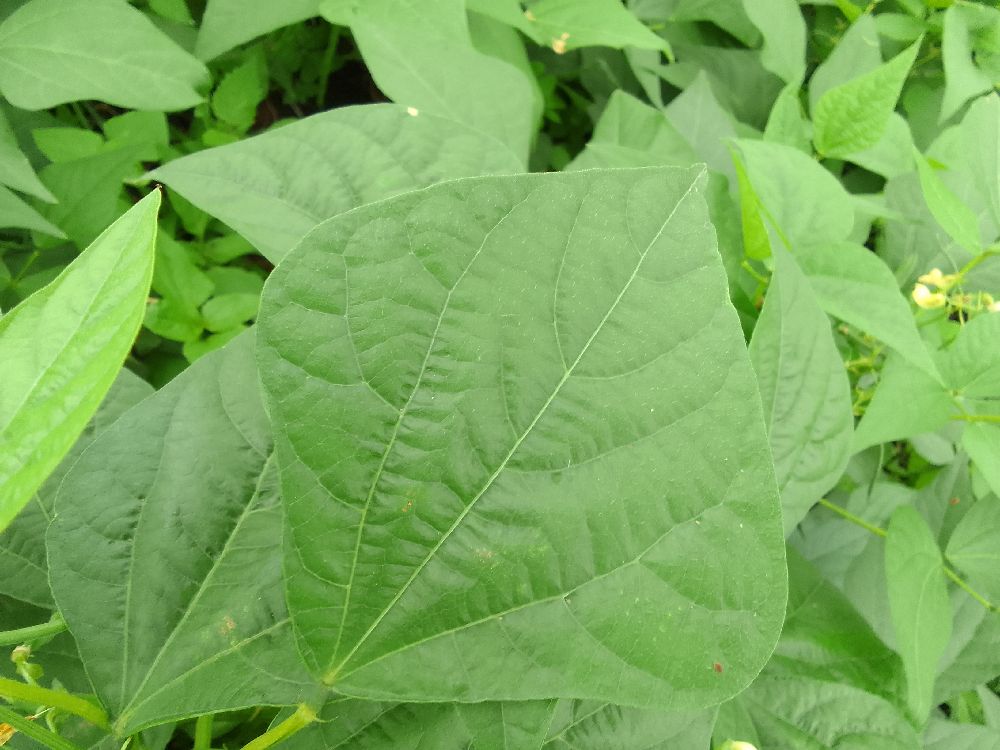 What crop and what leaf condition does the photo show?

common bean, healthy
